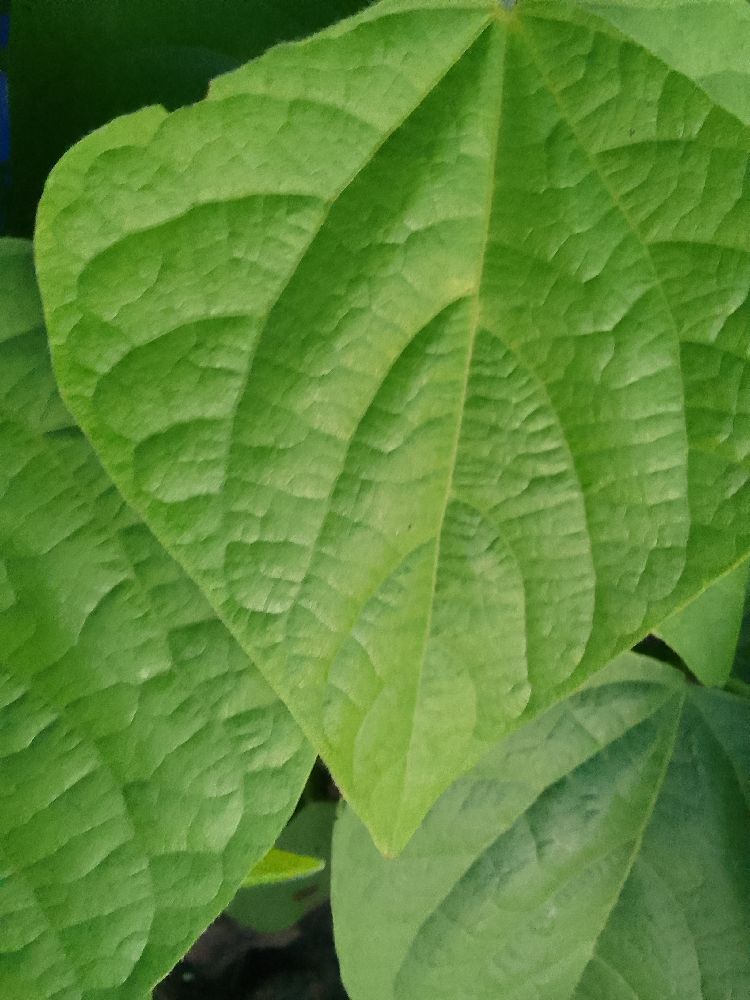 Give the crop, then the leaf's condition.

common bean, healthy
